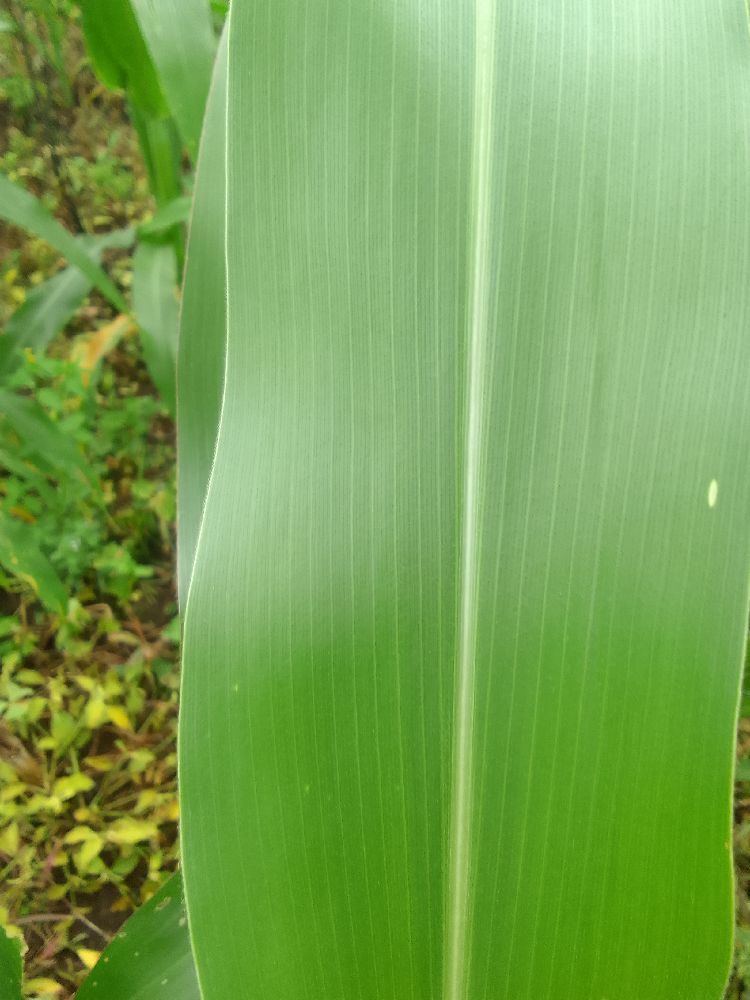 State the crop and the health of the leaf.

maize, healthy
